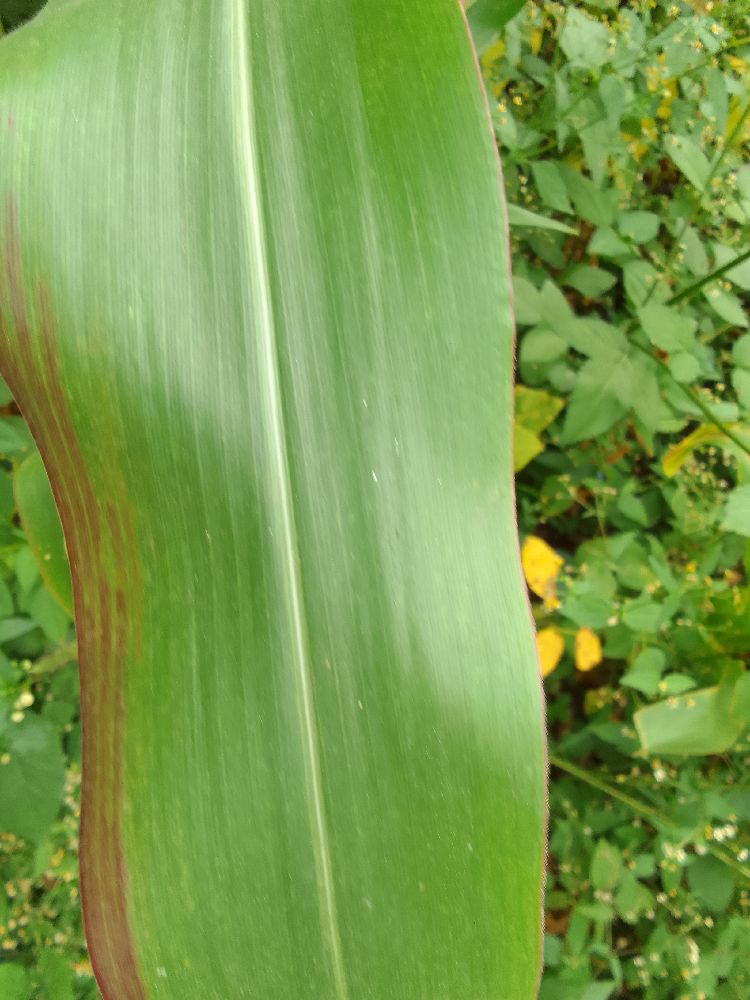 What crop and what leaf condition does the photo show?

maize, healthy
